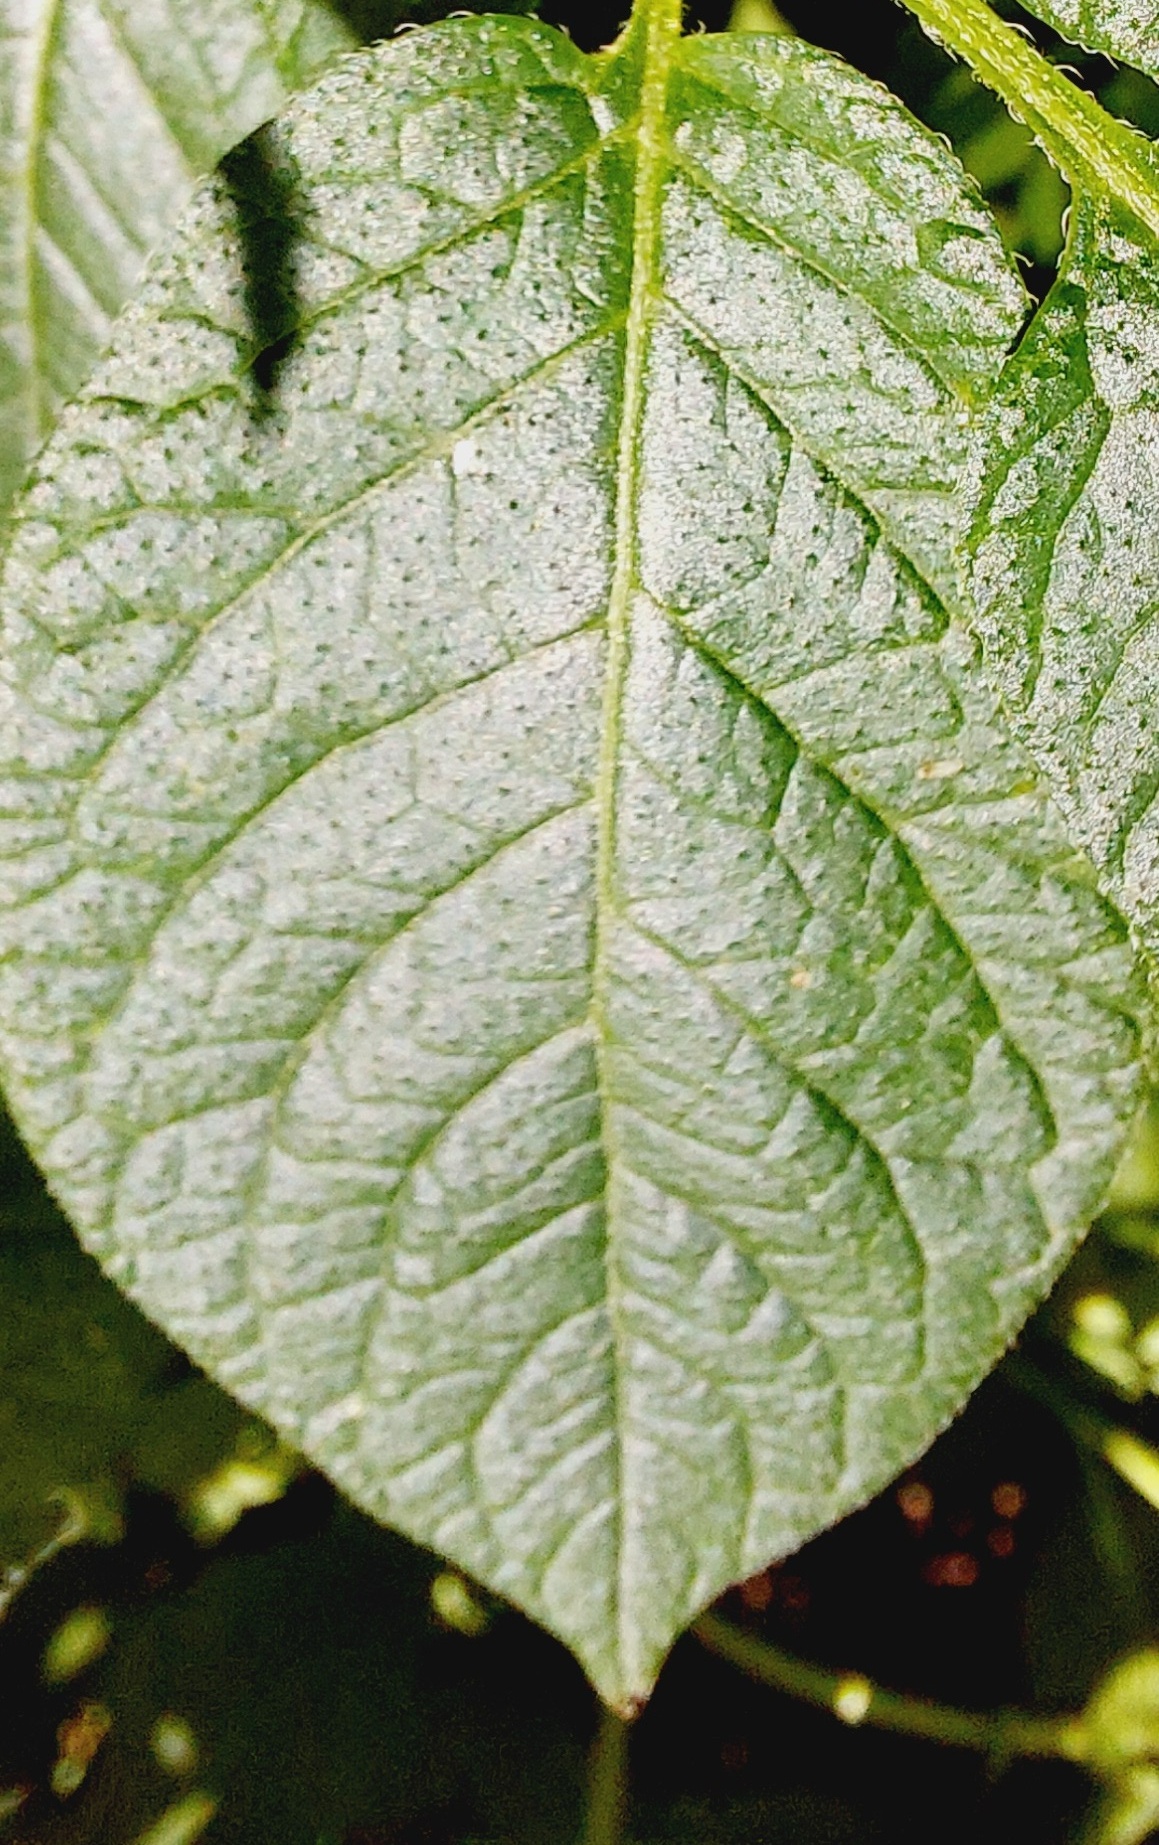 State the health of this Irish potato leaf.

healthy
